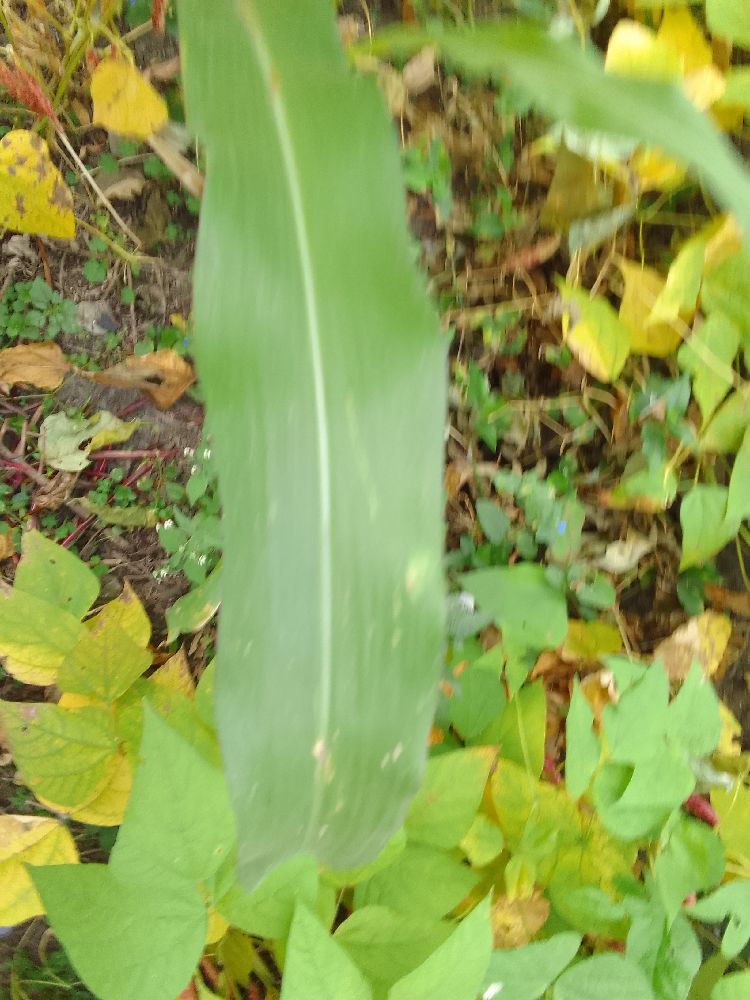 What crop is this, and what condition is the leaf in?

maize, healthy
